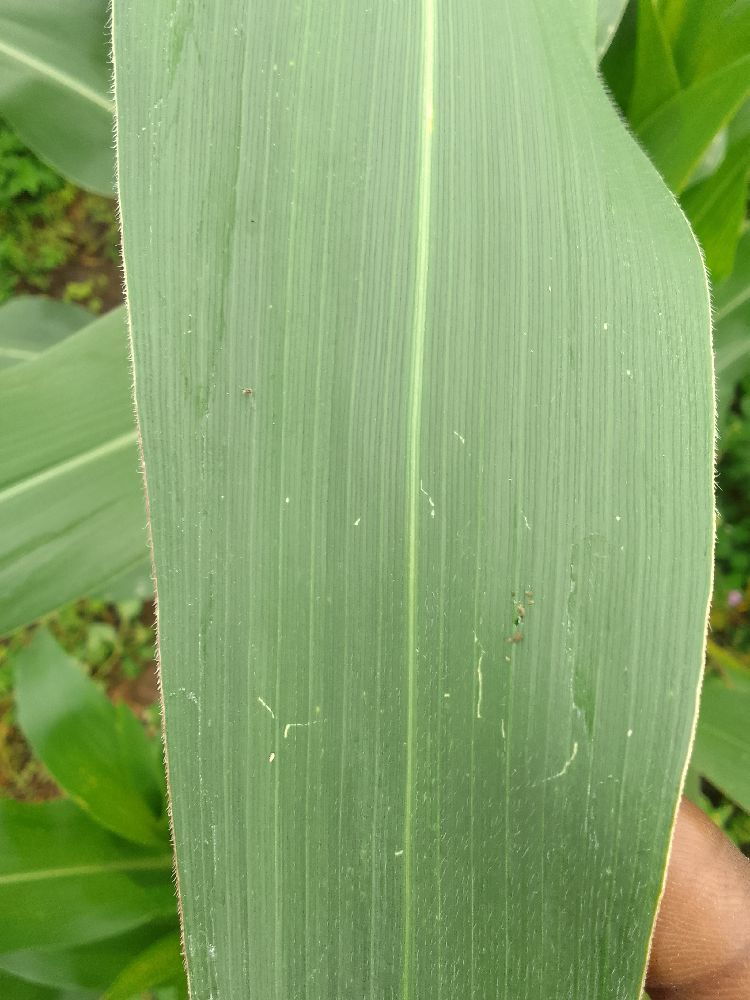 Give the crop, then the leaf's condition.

maize, healthy
